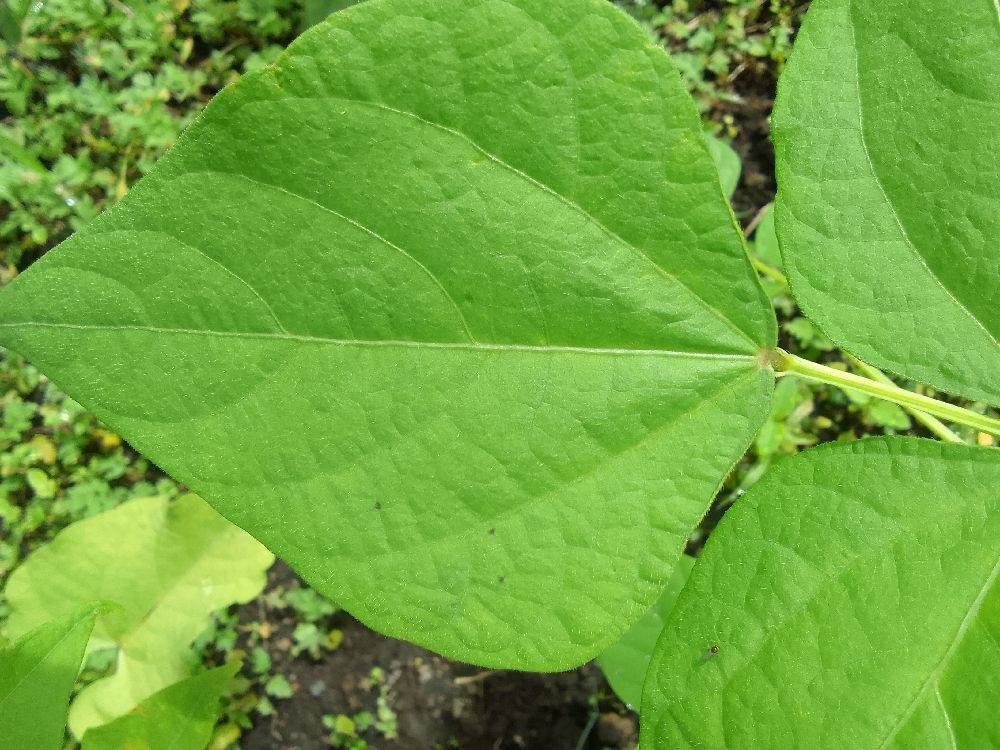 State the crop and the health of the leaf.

common bean, healthy
